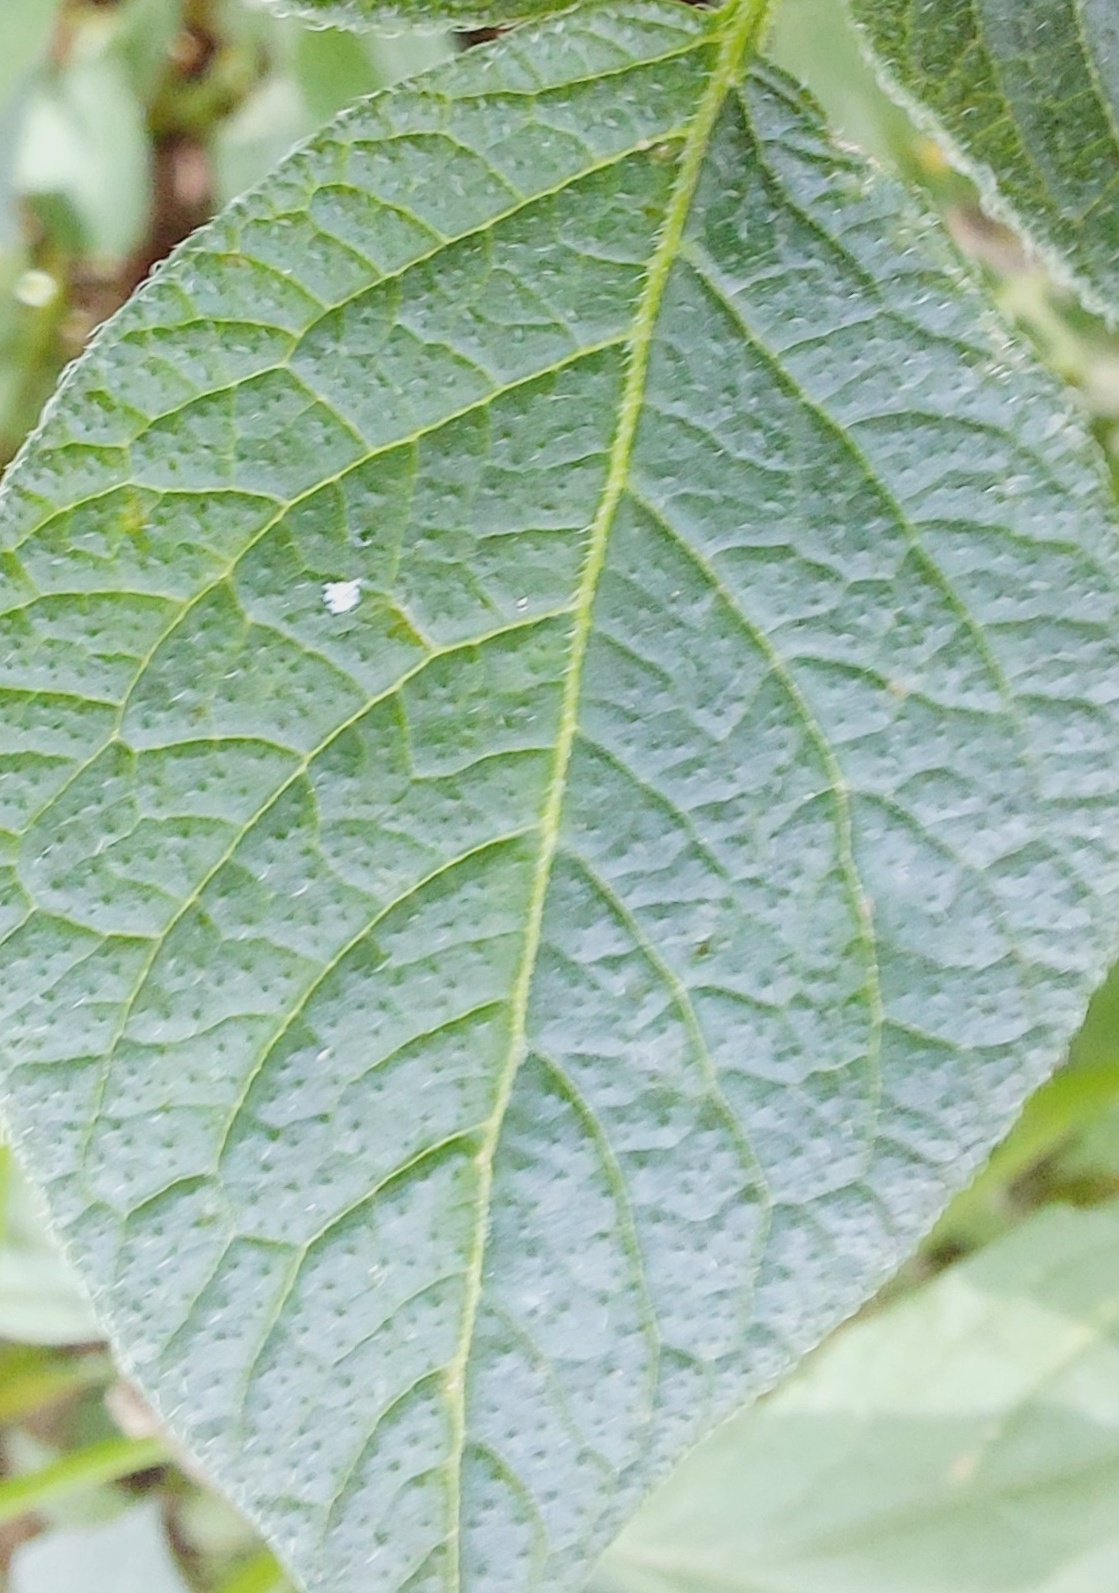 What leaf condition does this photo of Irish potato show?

healthy
